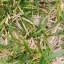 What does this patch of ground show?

grass
